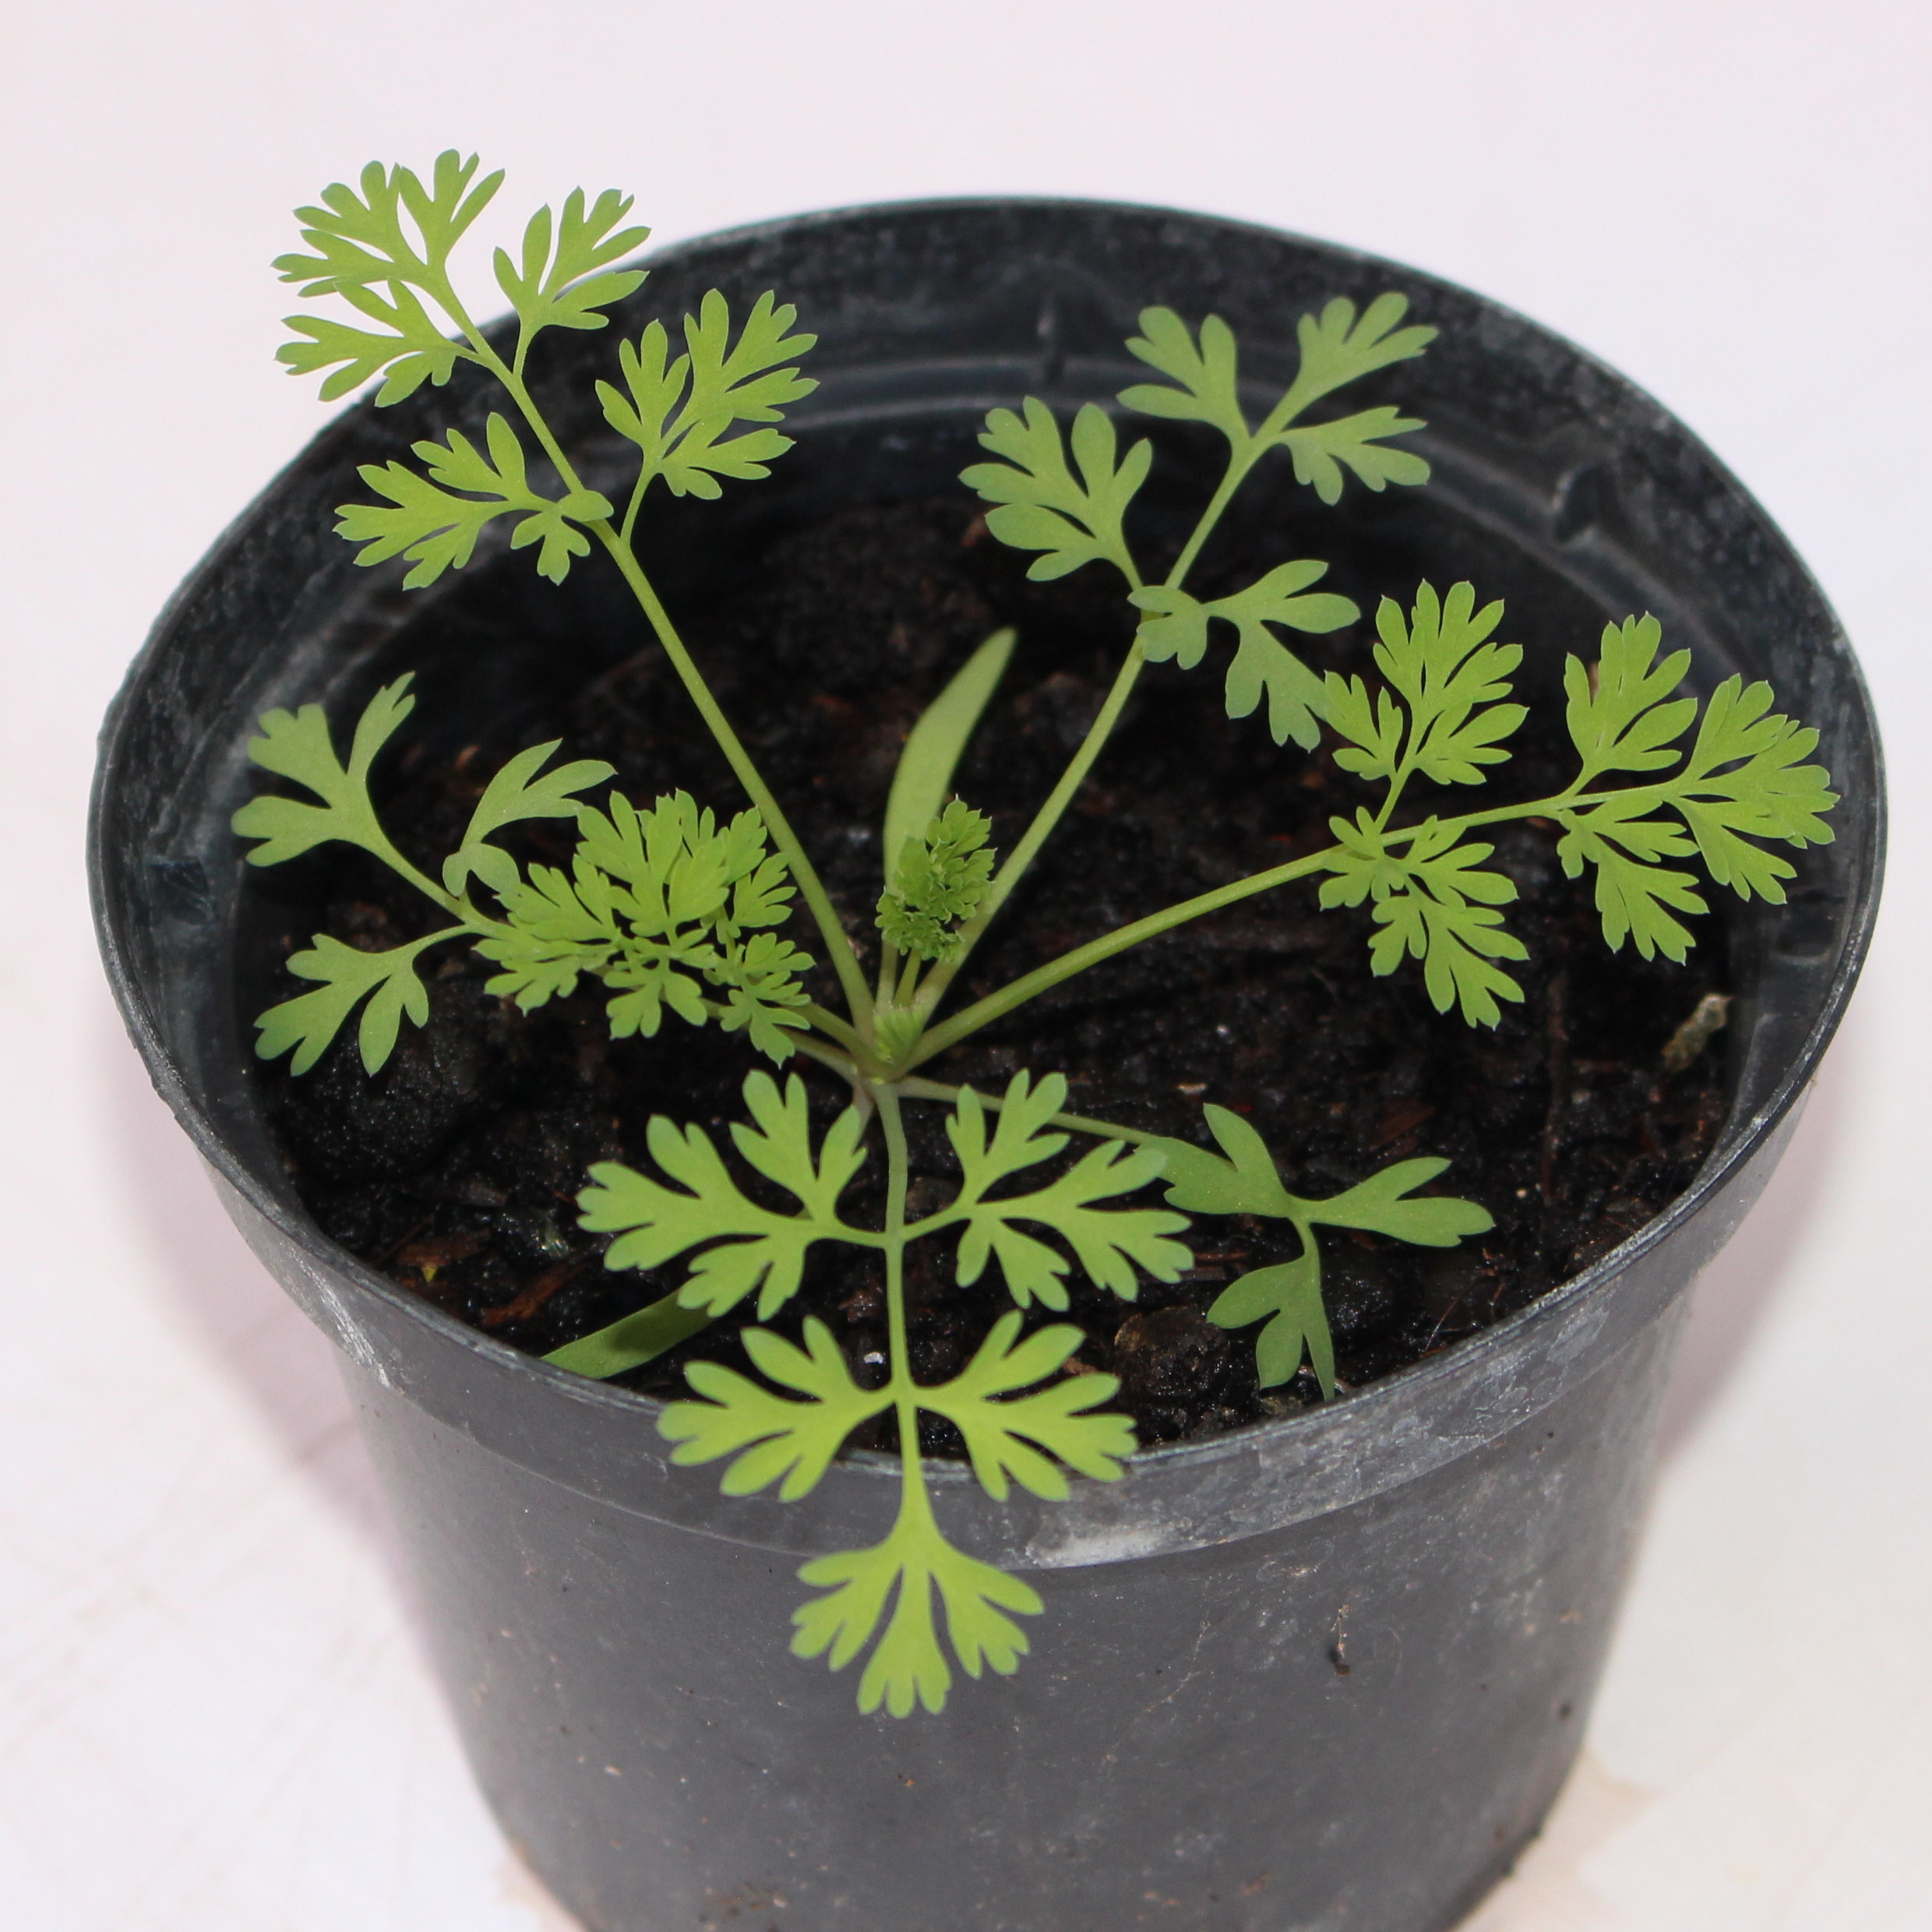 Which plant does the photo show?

Fumaria officinalis
